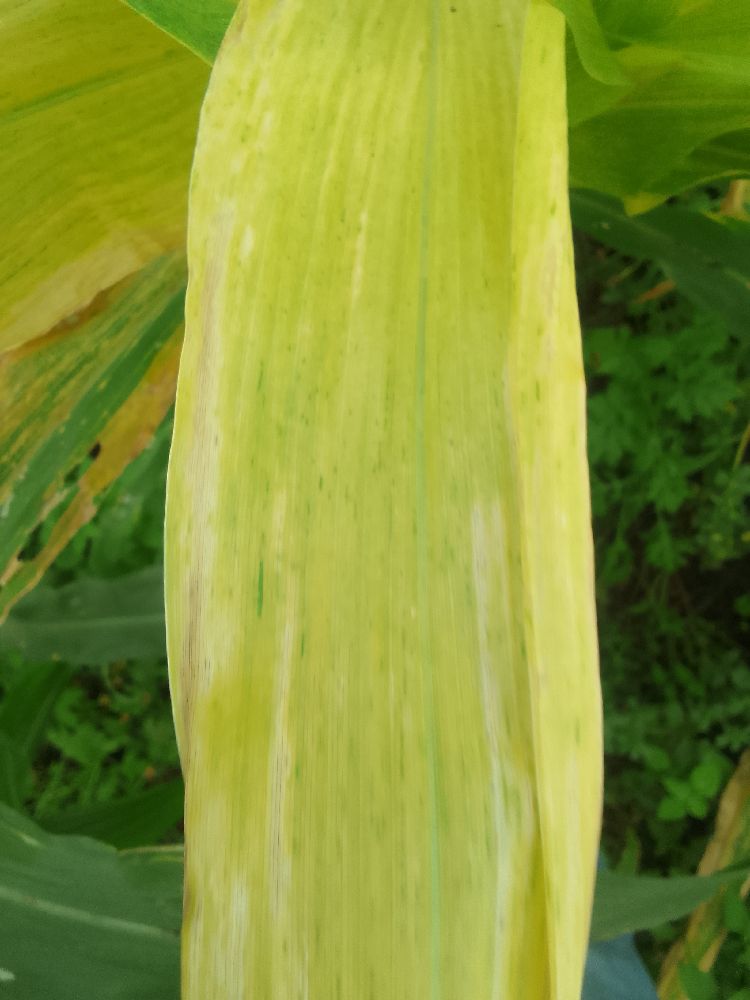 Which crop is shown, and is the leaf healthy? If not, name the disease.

maize, maize lethal necrosis
